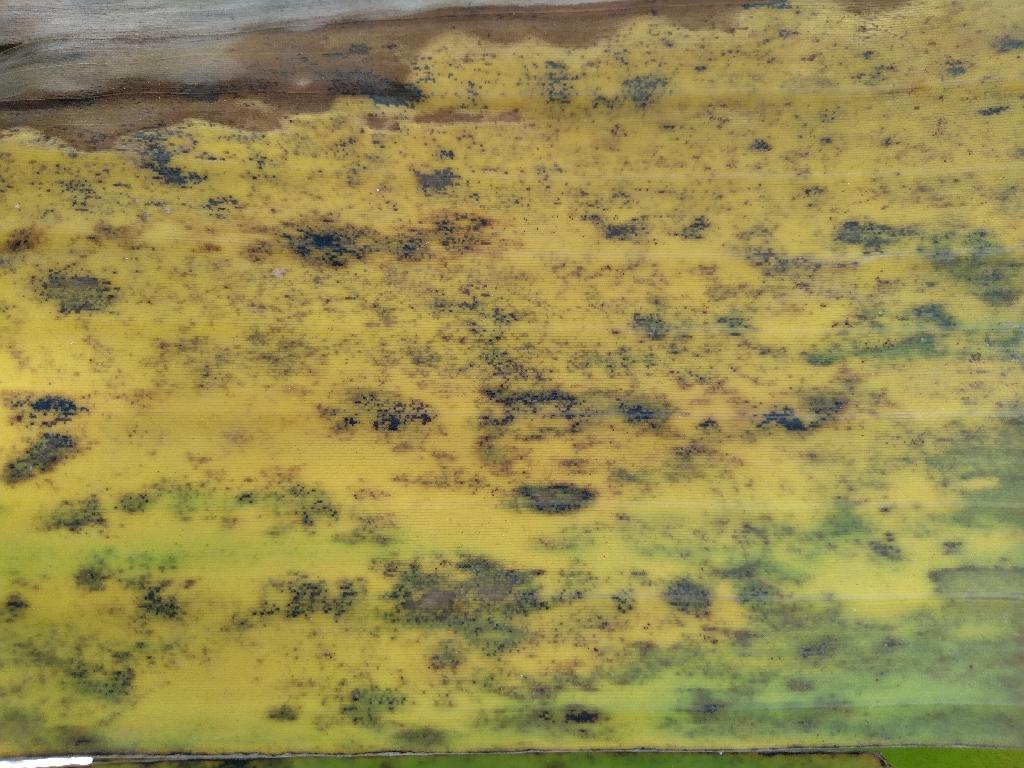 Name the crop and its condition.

banana, black sigatoka
